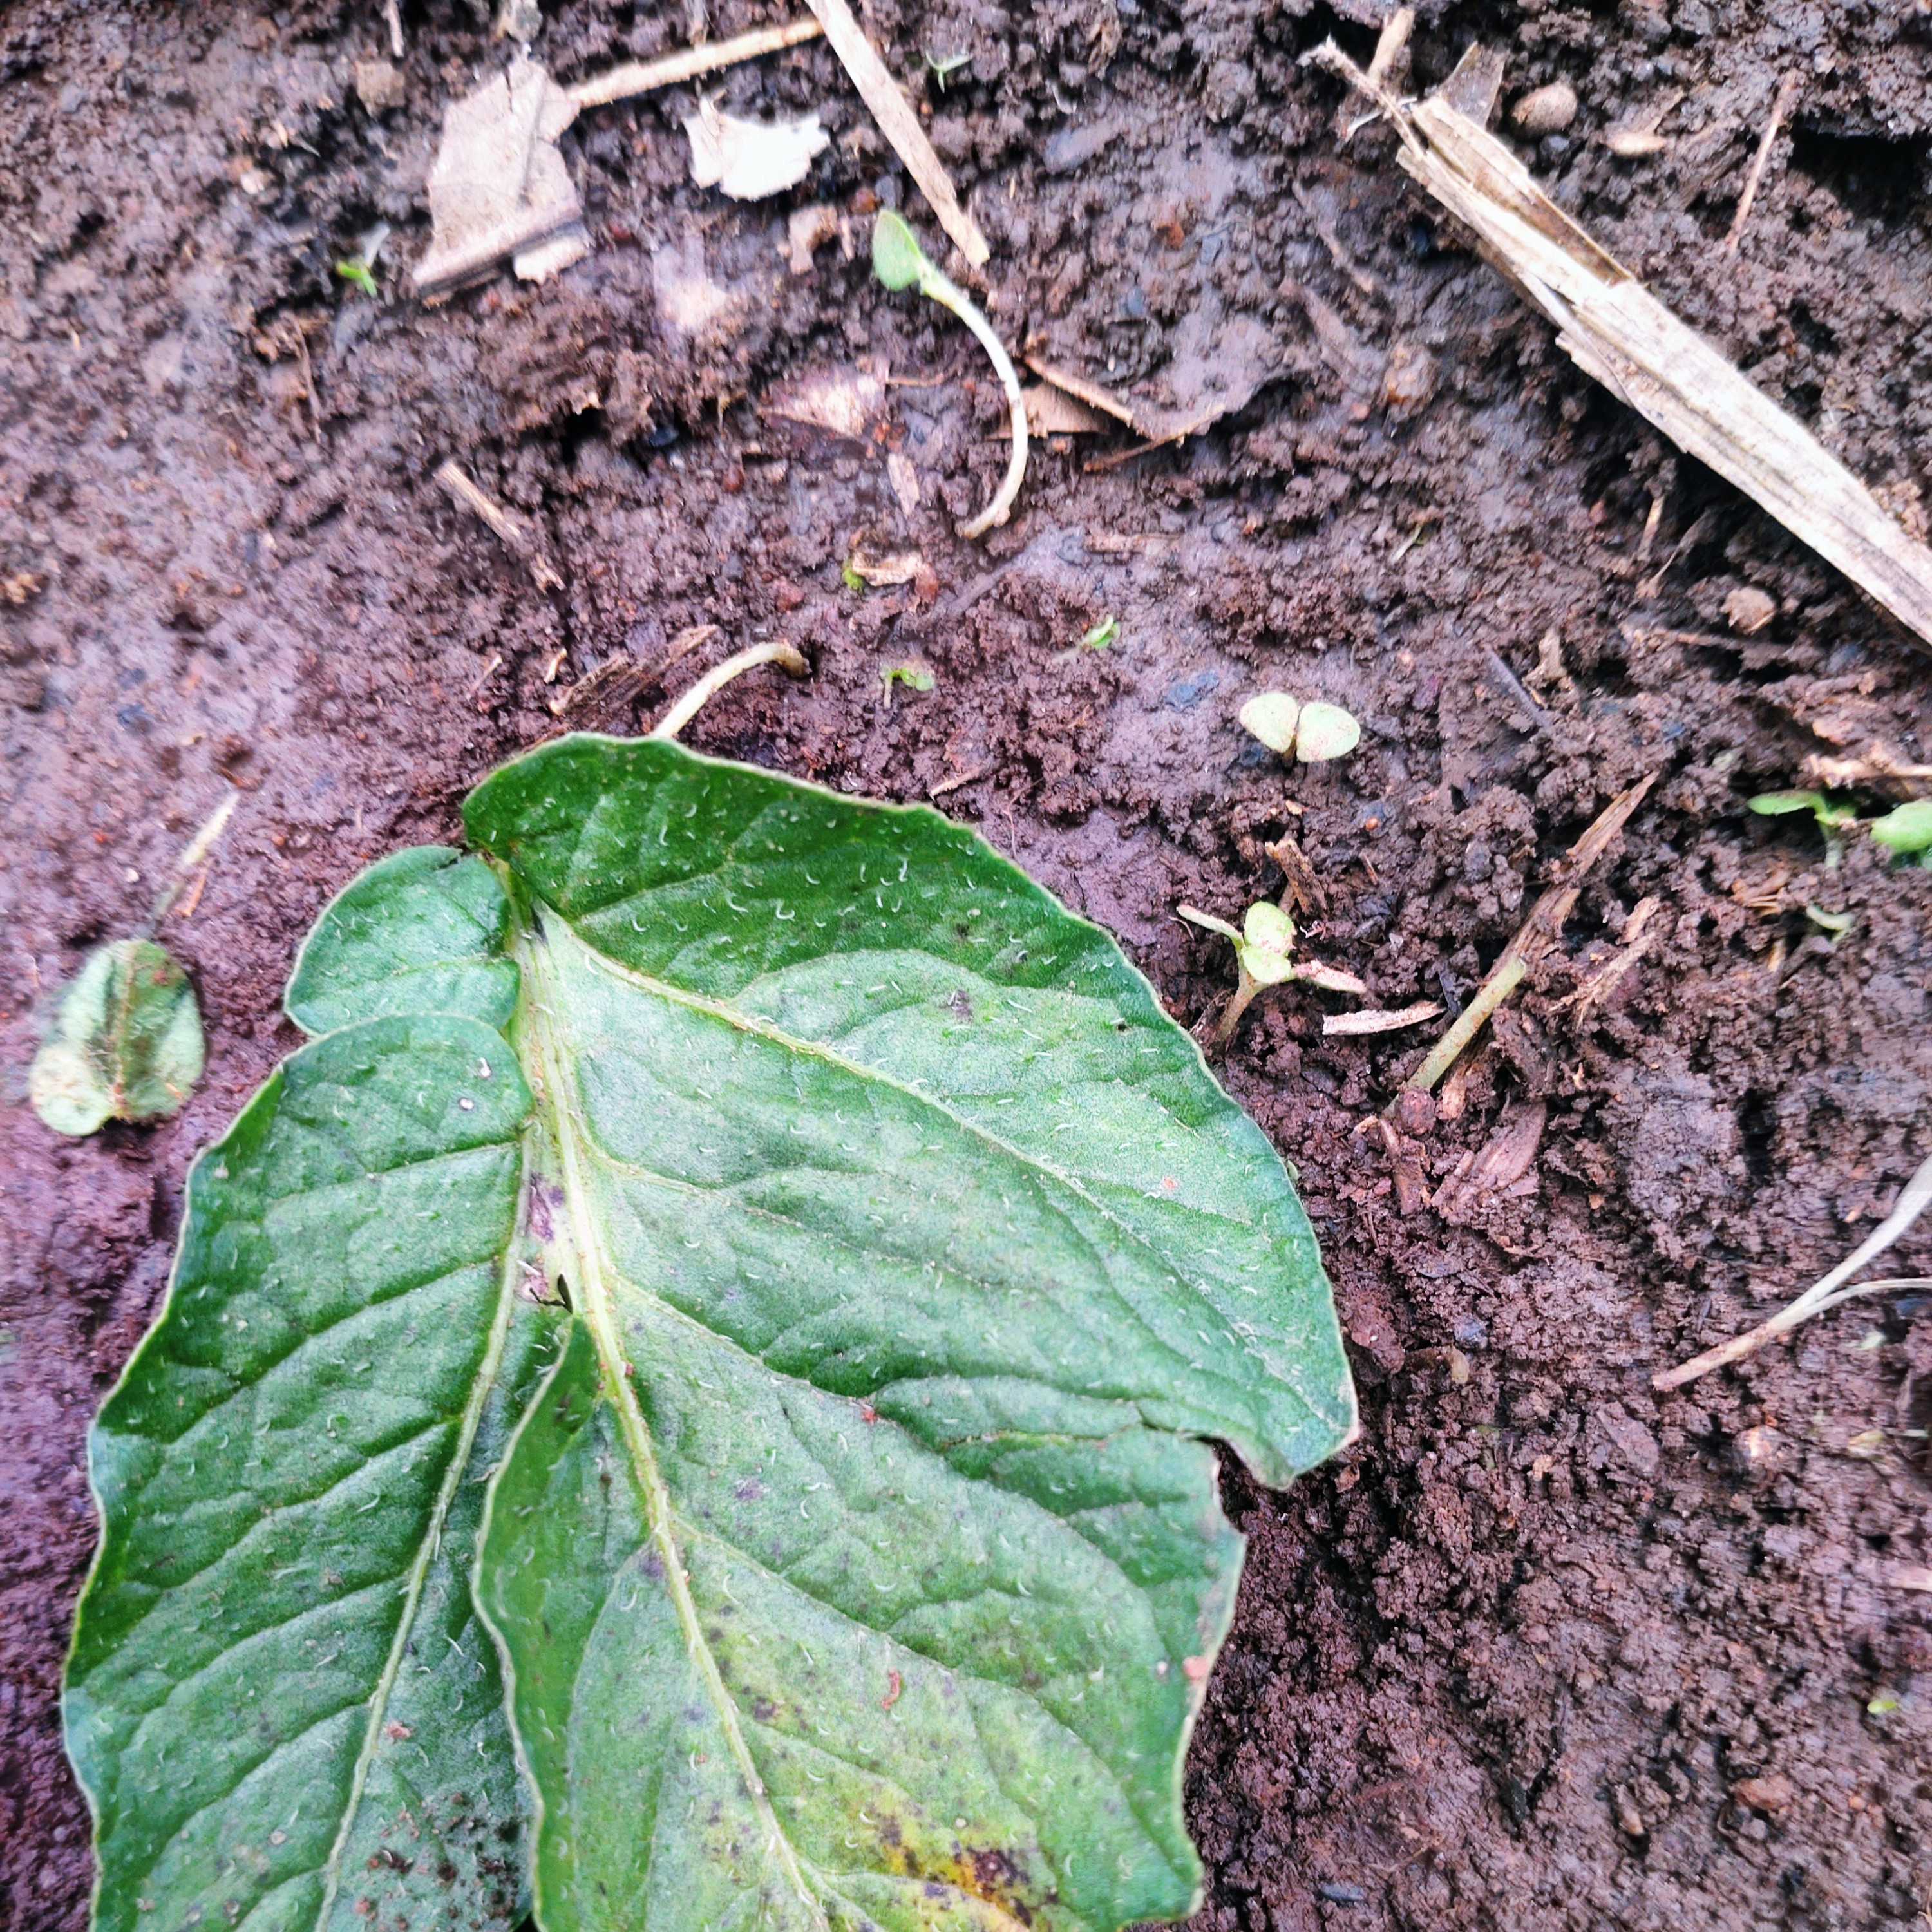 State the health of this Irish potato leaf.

late blight
